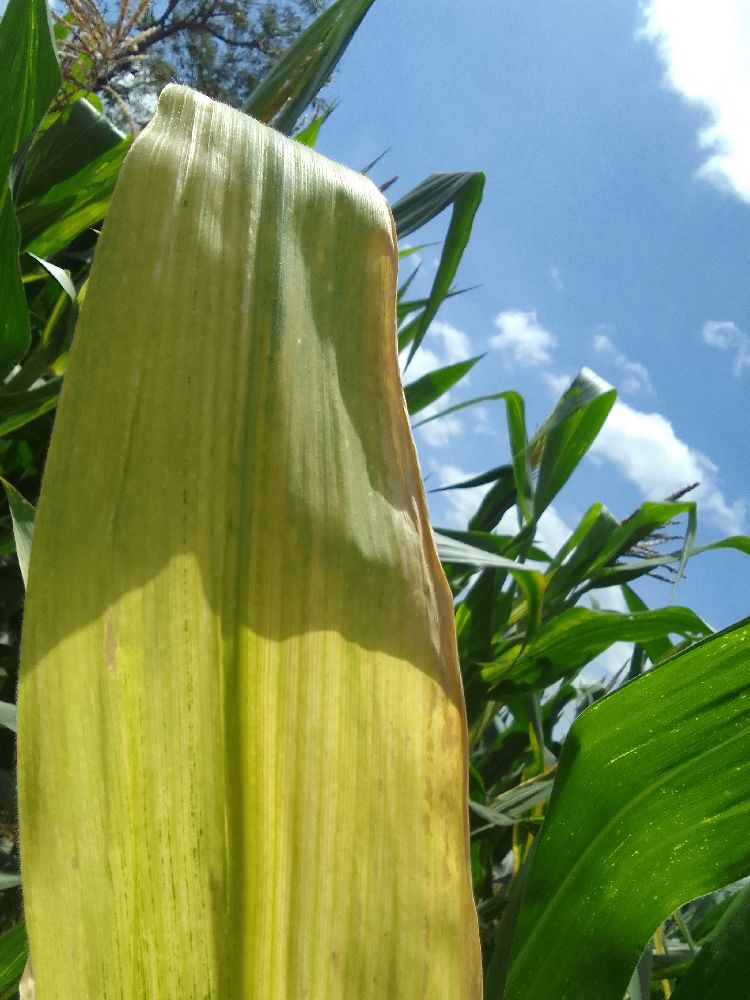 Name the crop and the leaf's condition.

maize, maize lethal necrosis
